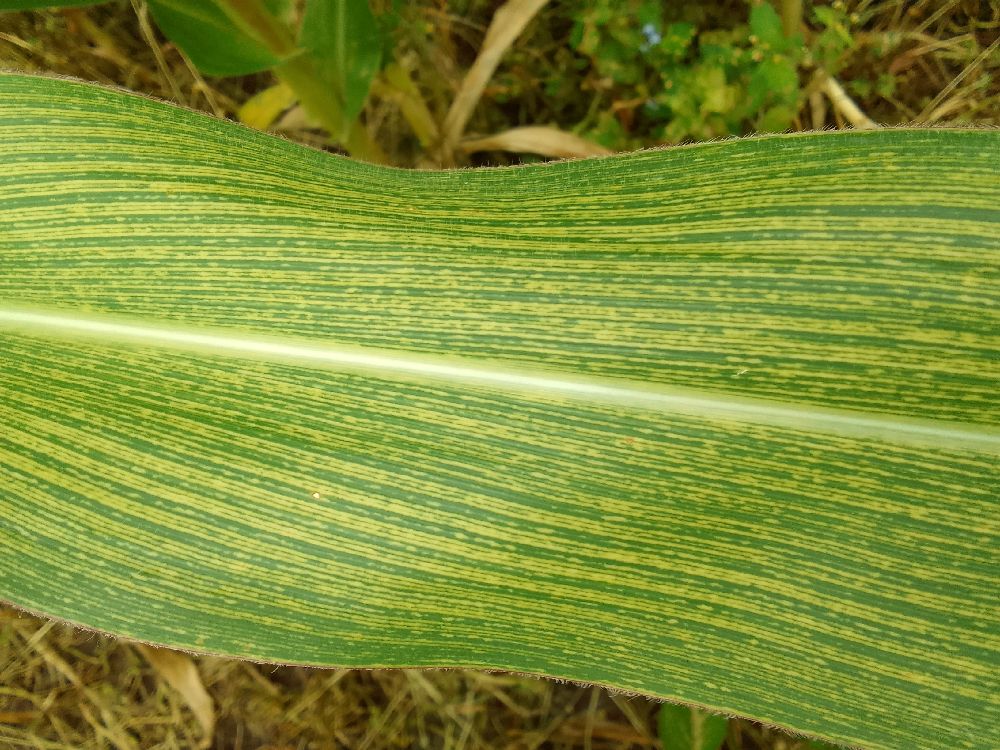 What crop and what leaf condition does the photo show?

maize, maize streak virus
